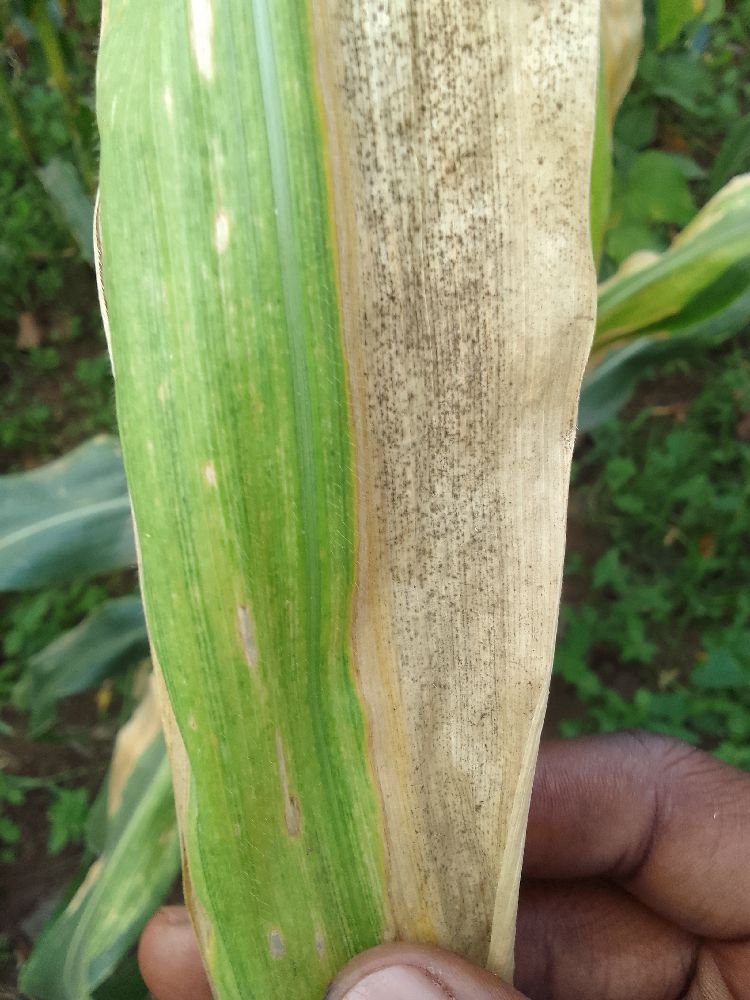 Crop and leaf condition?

maize, maize lethal necrosis
